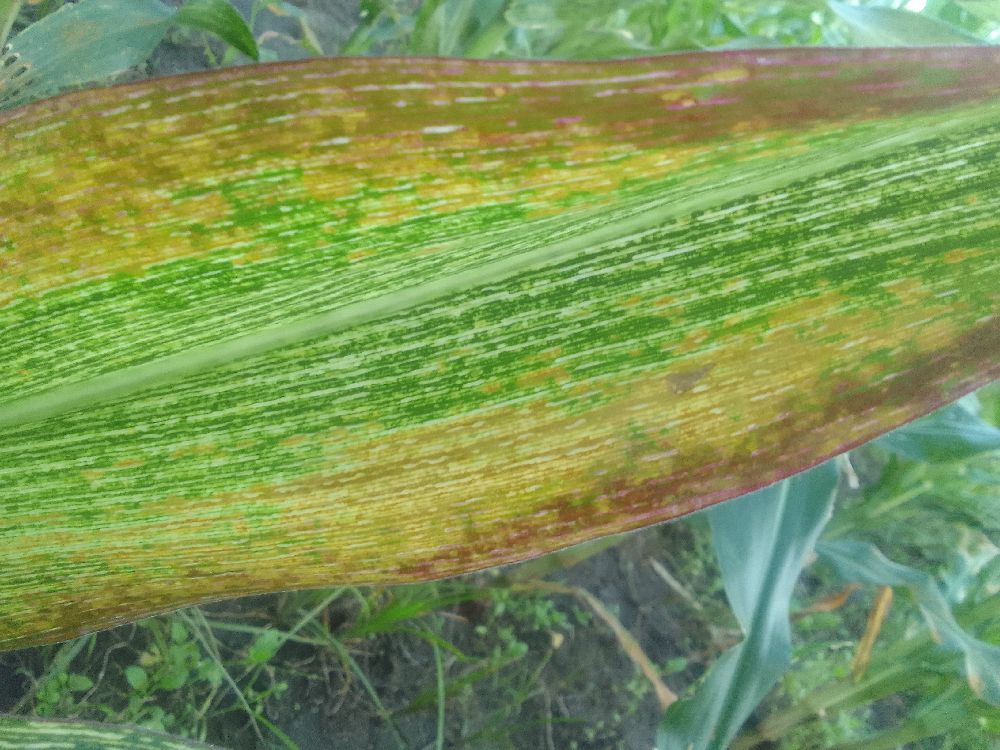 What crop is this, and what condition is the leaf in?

maize, maize streak virus
